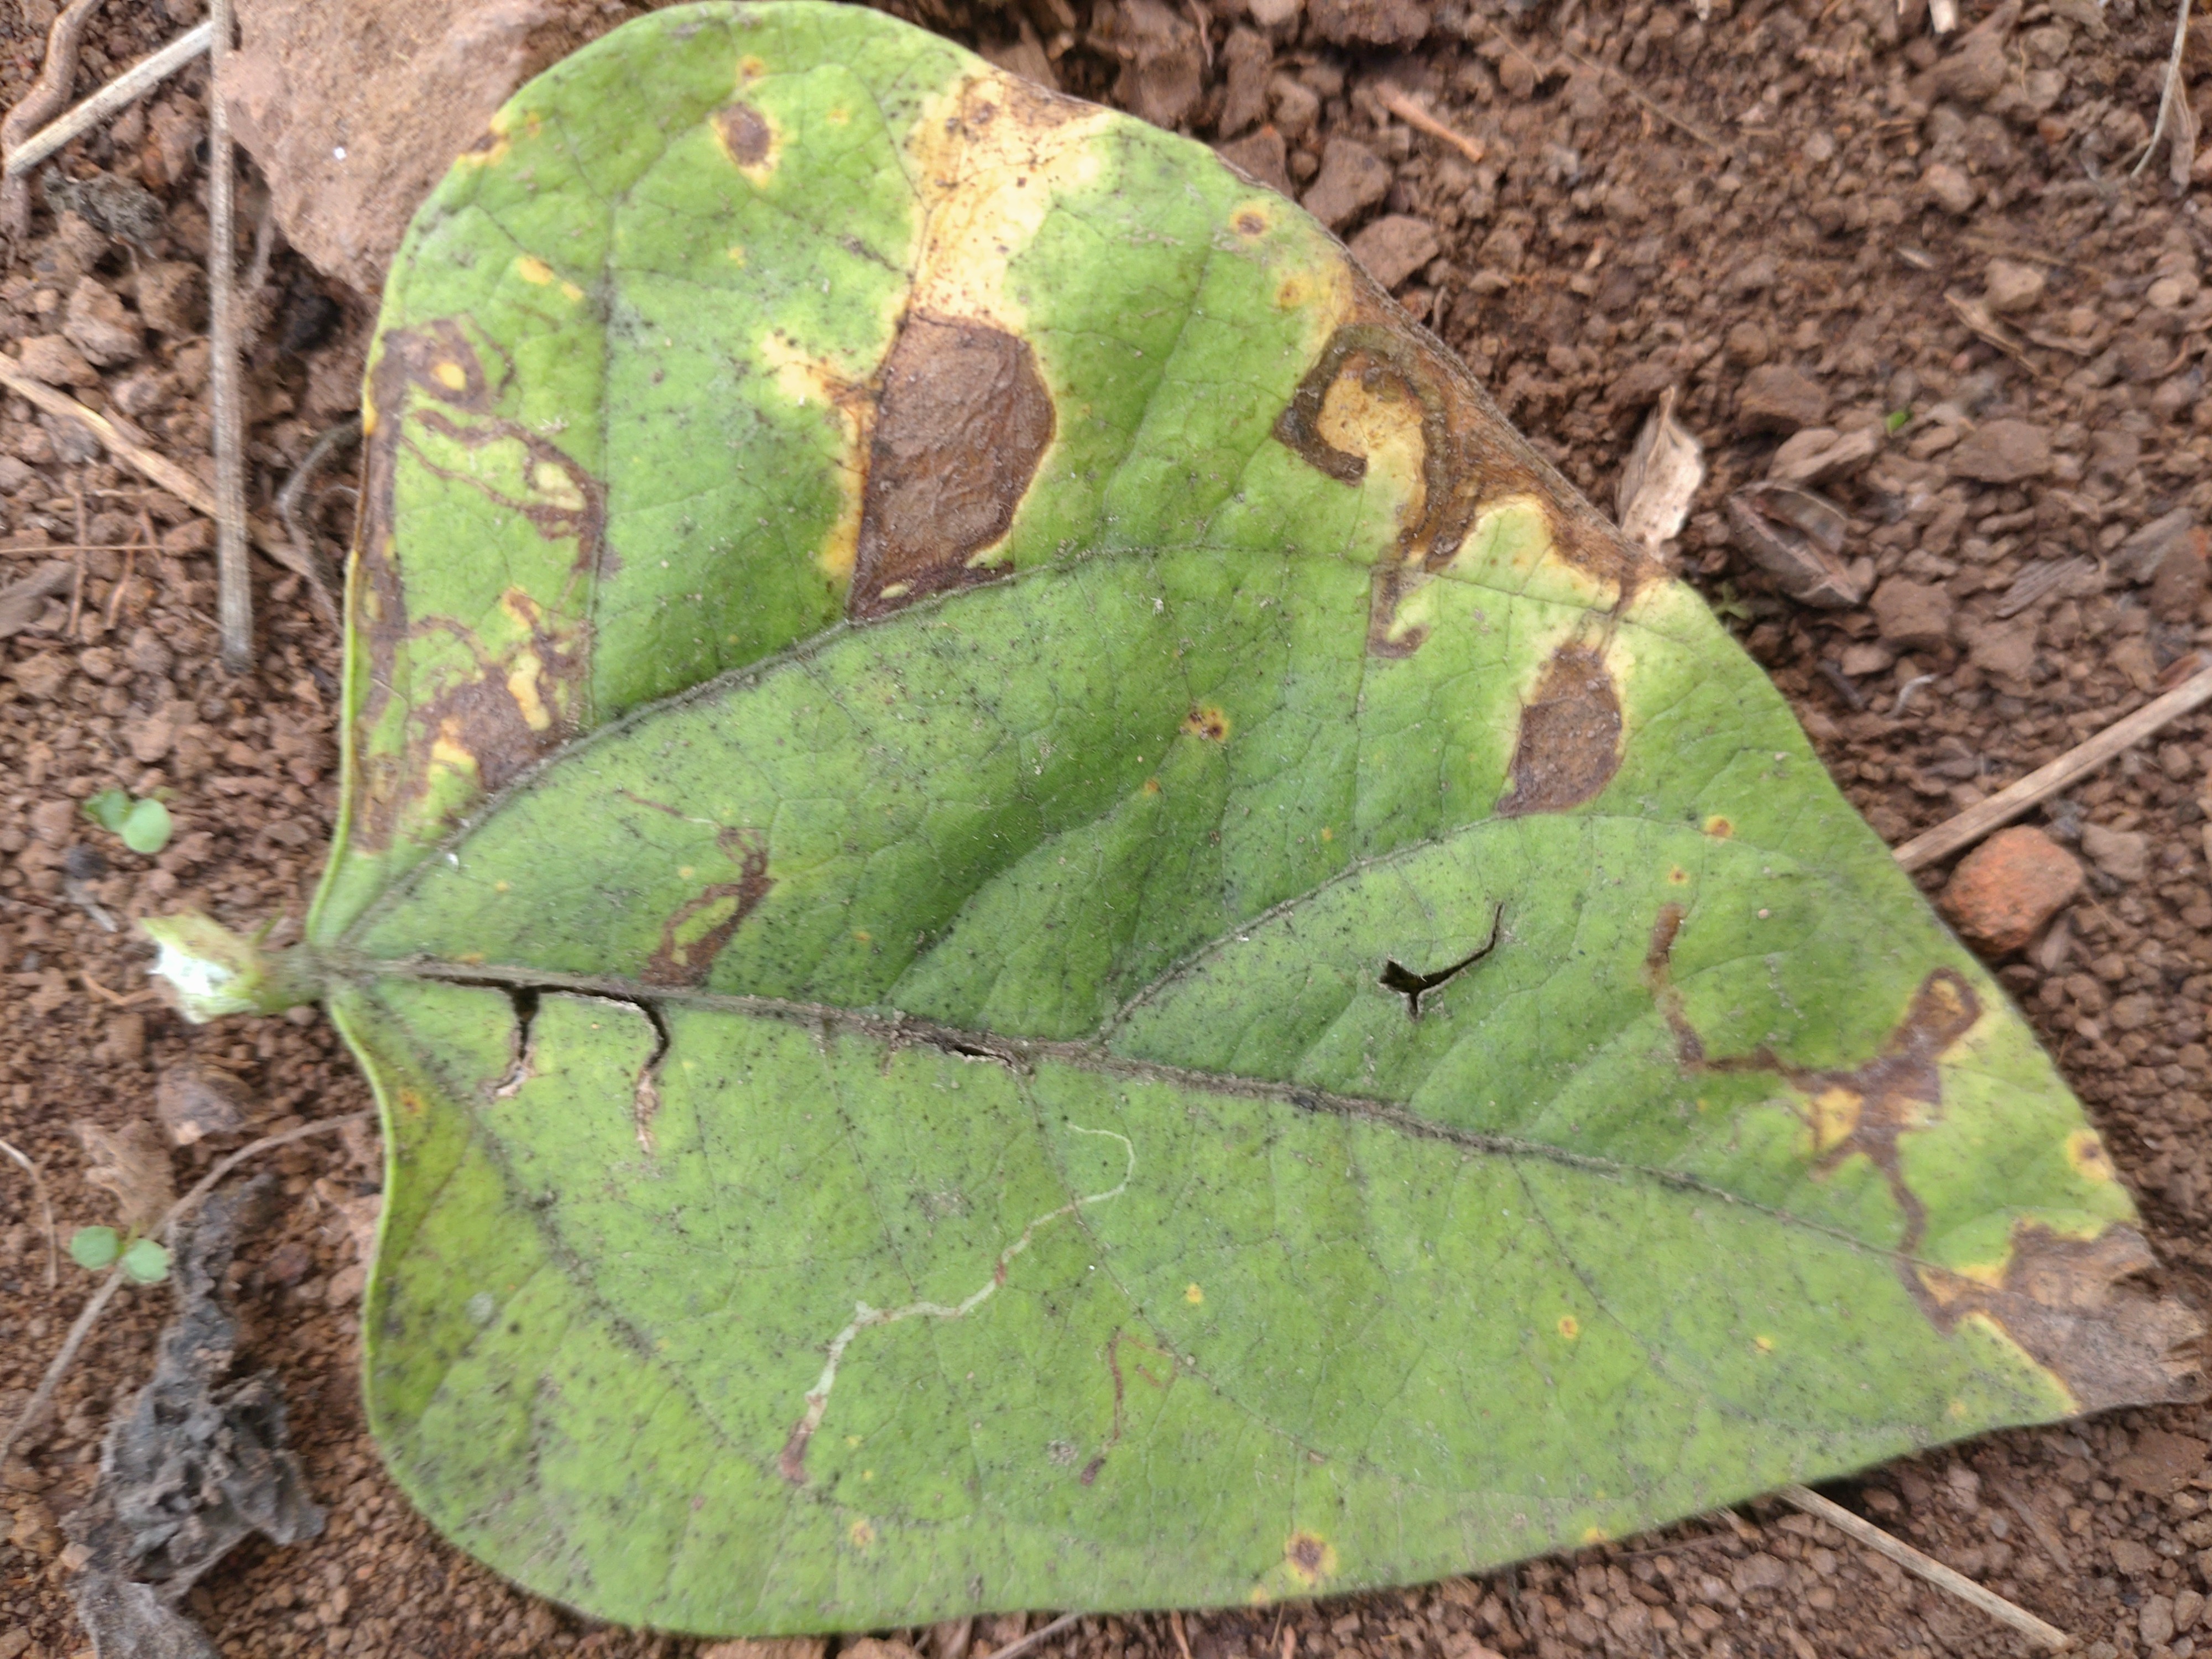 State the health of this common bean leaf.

anthracnose
